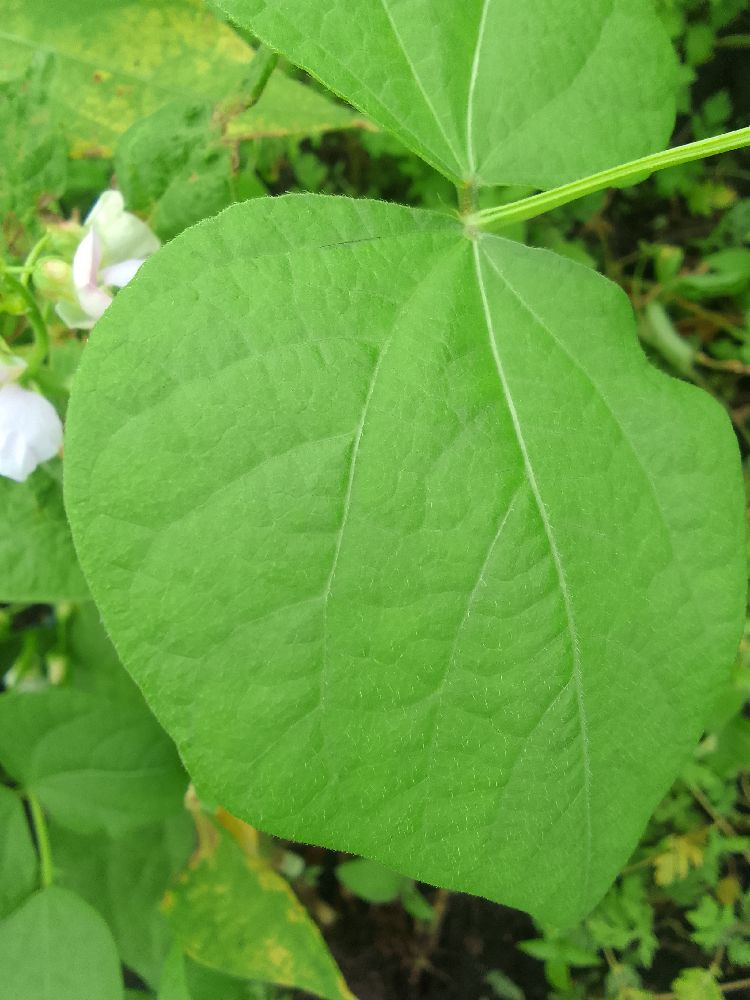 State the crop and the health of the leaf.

common bean, healthy
